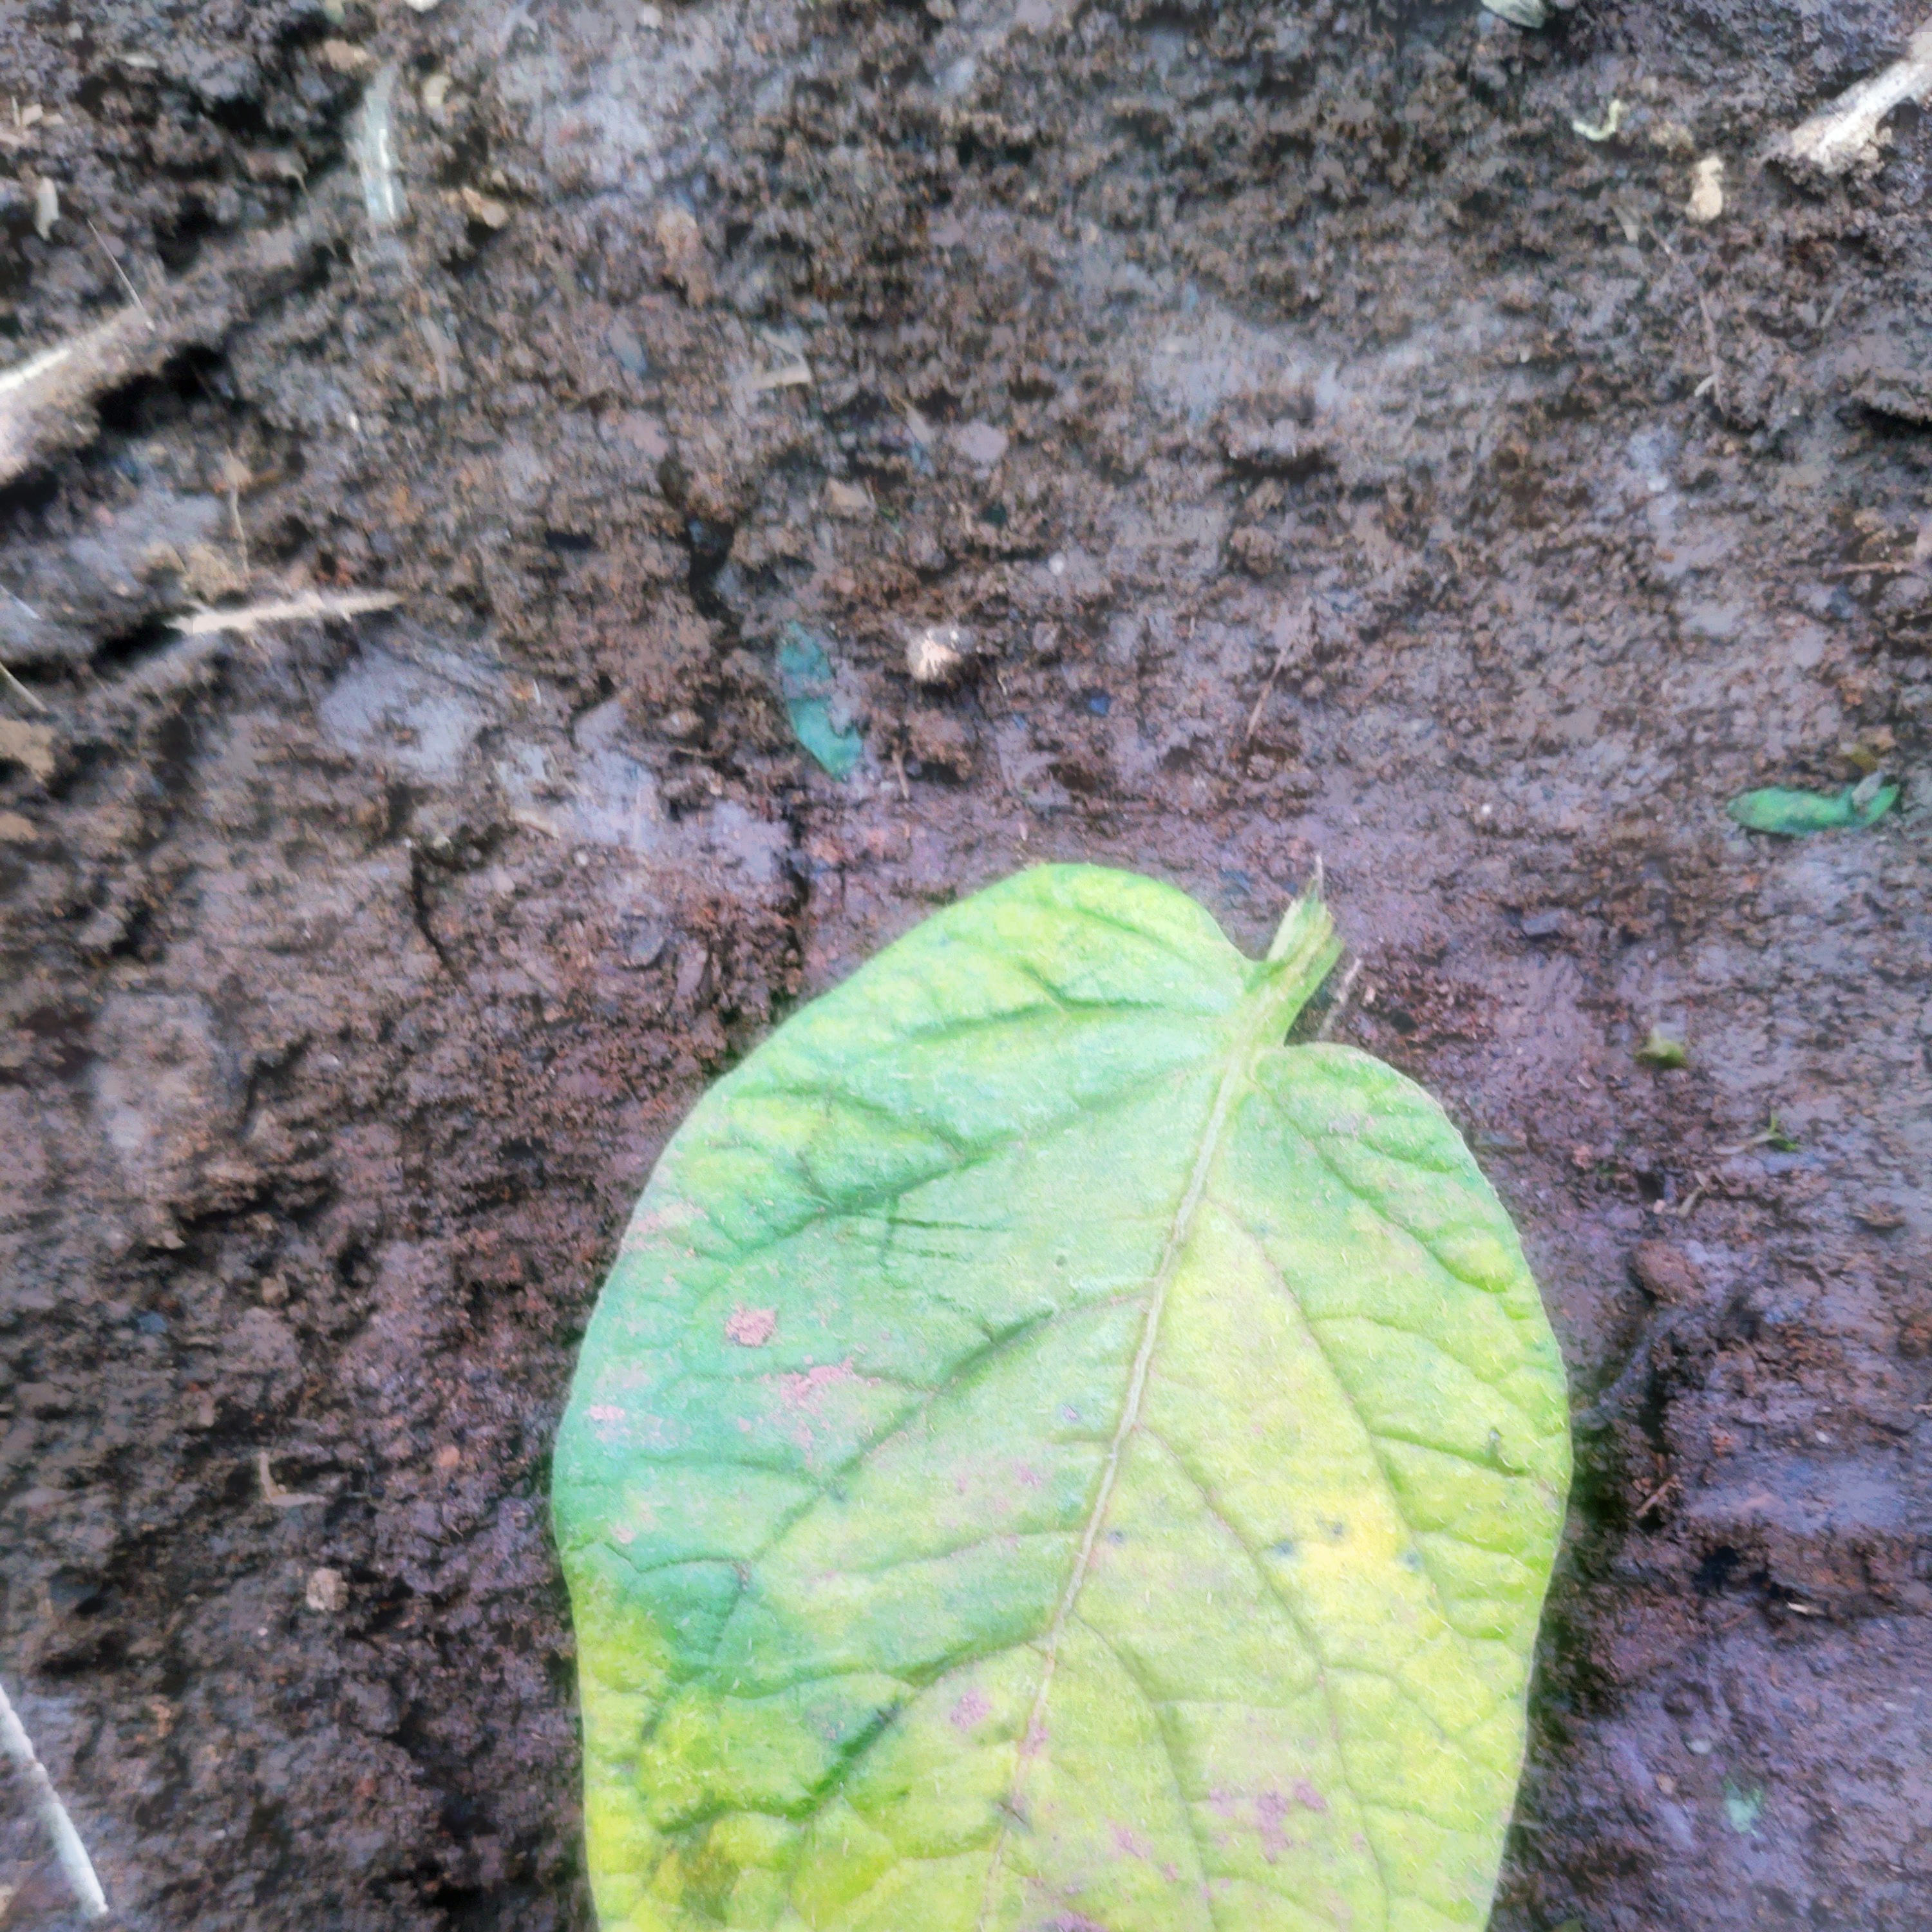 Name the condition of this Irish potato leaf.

late blight
